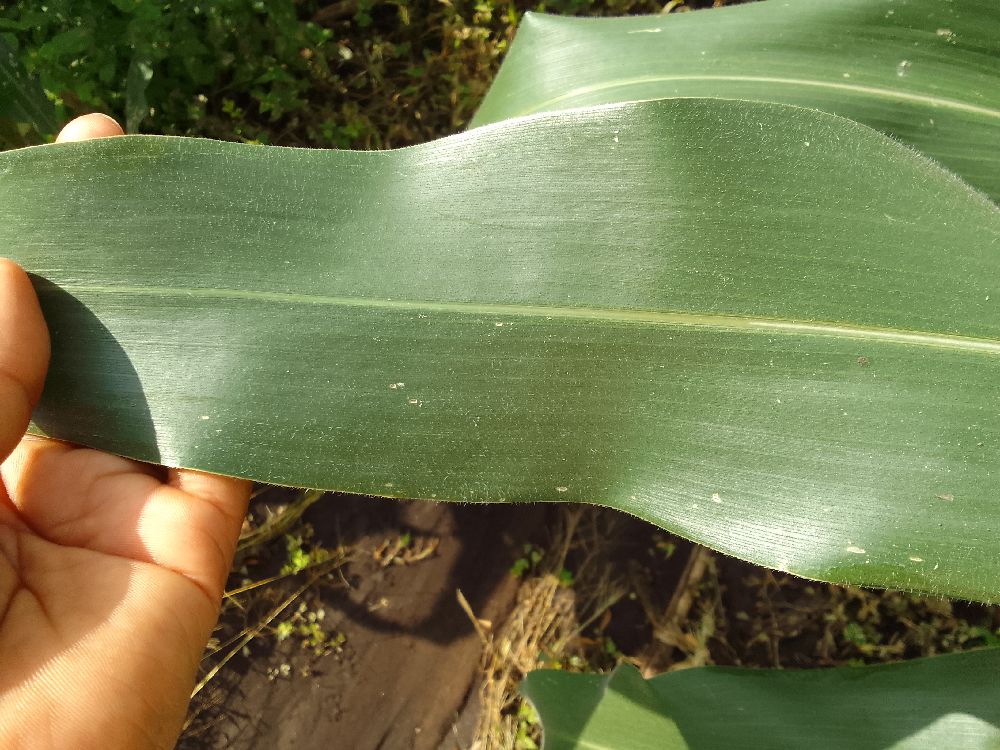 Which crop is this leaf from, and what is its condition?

maize, healthy
